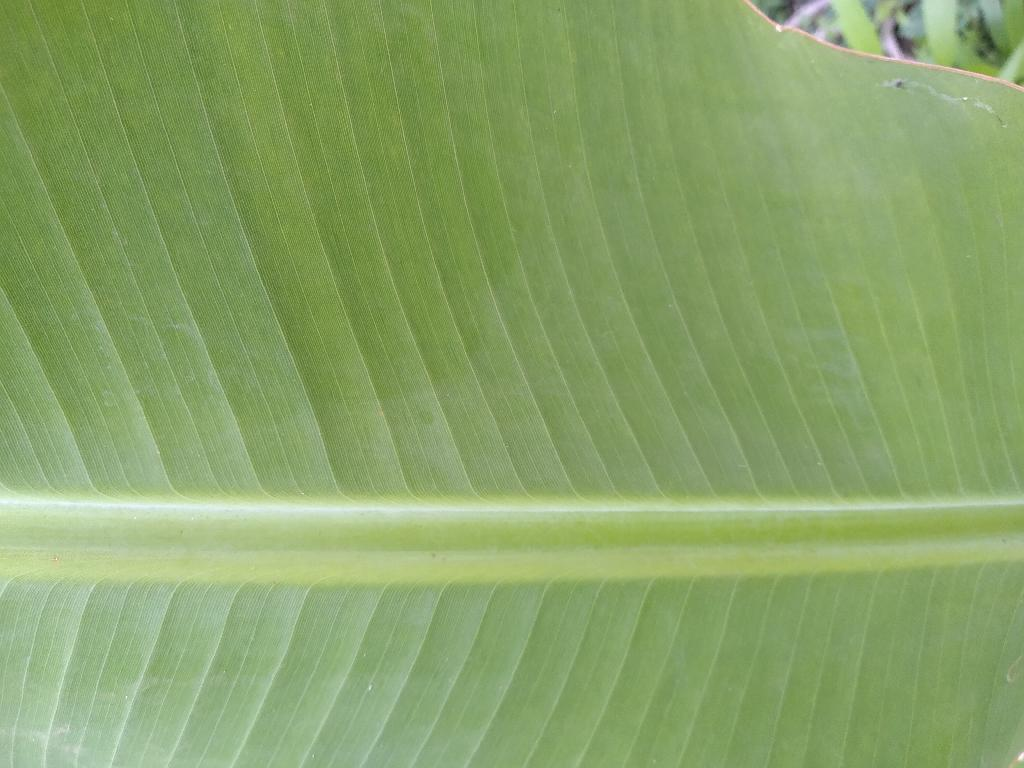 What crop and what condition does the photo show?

banana, healthy
